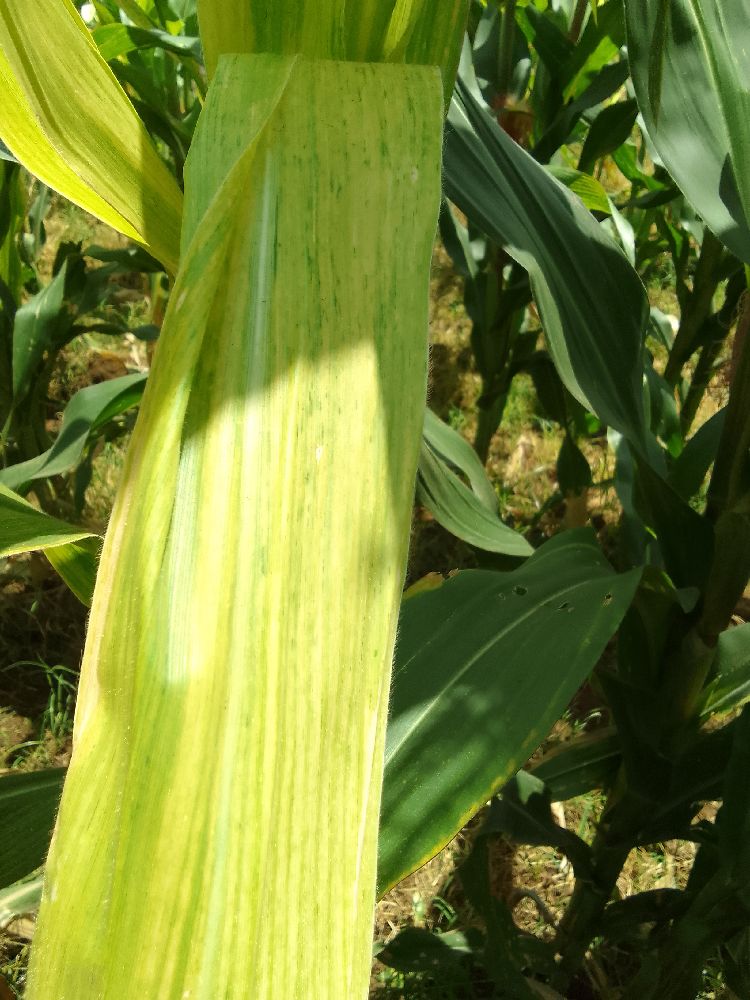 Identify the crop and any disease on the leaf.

maize, maize lethal necrosis
